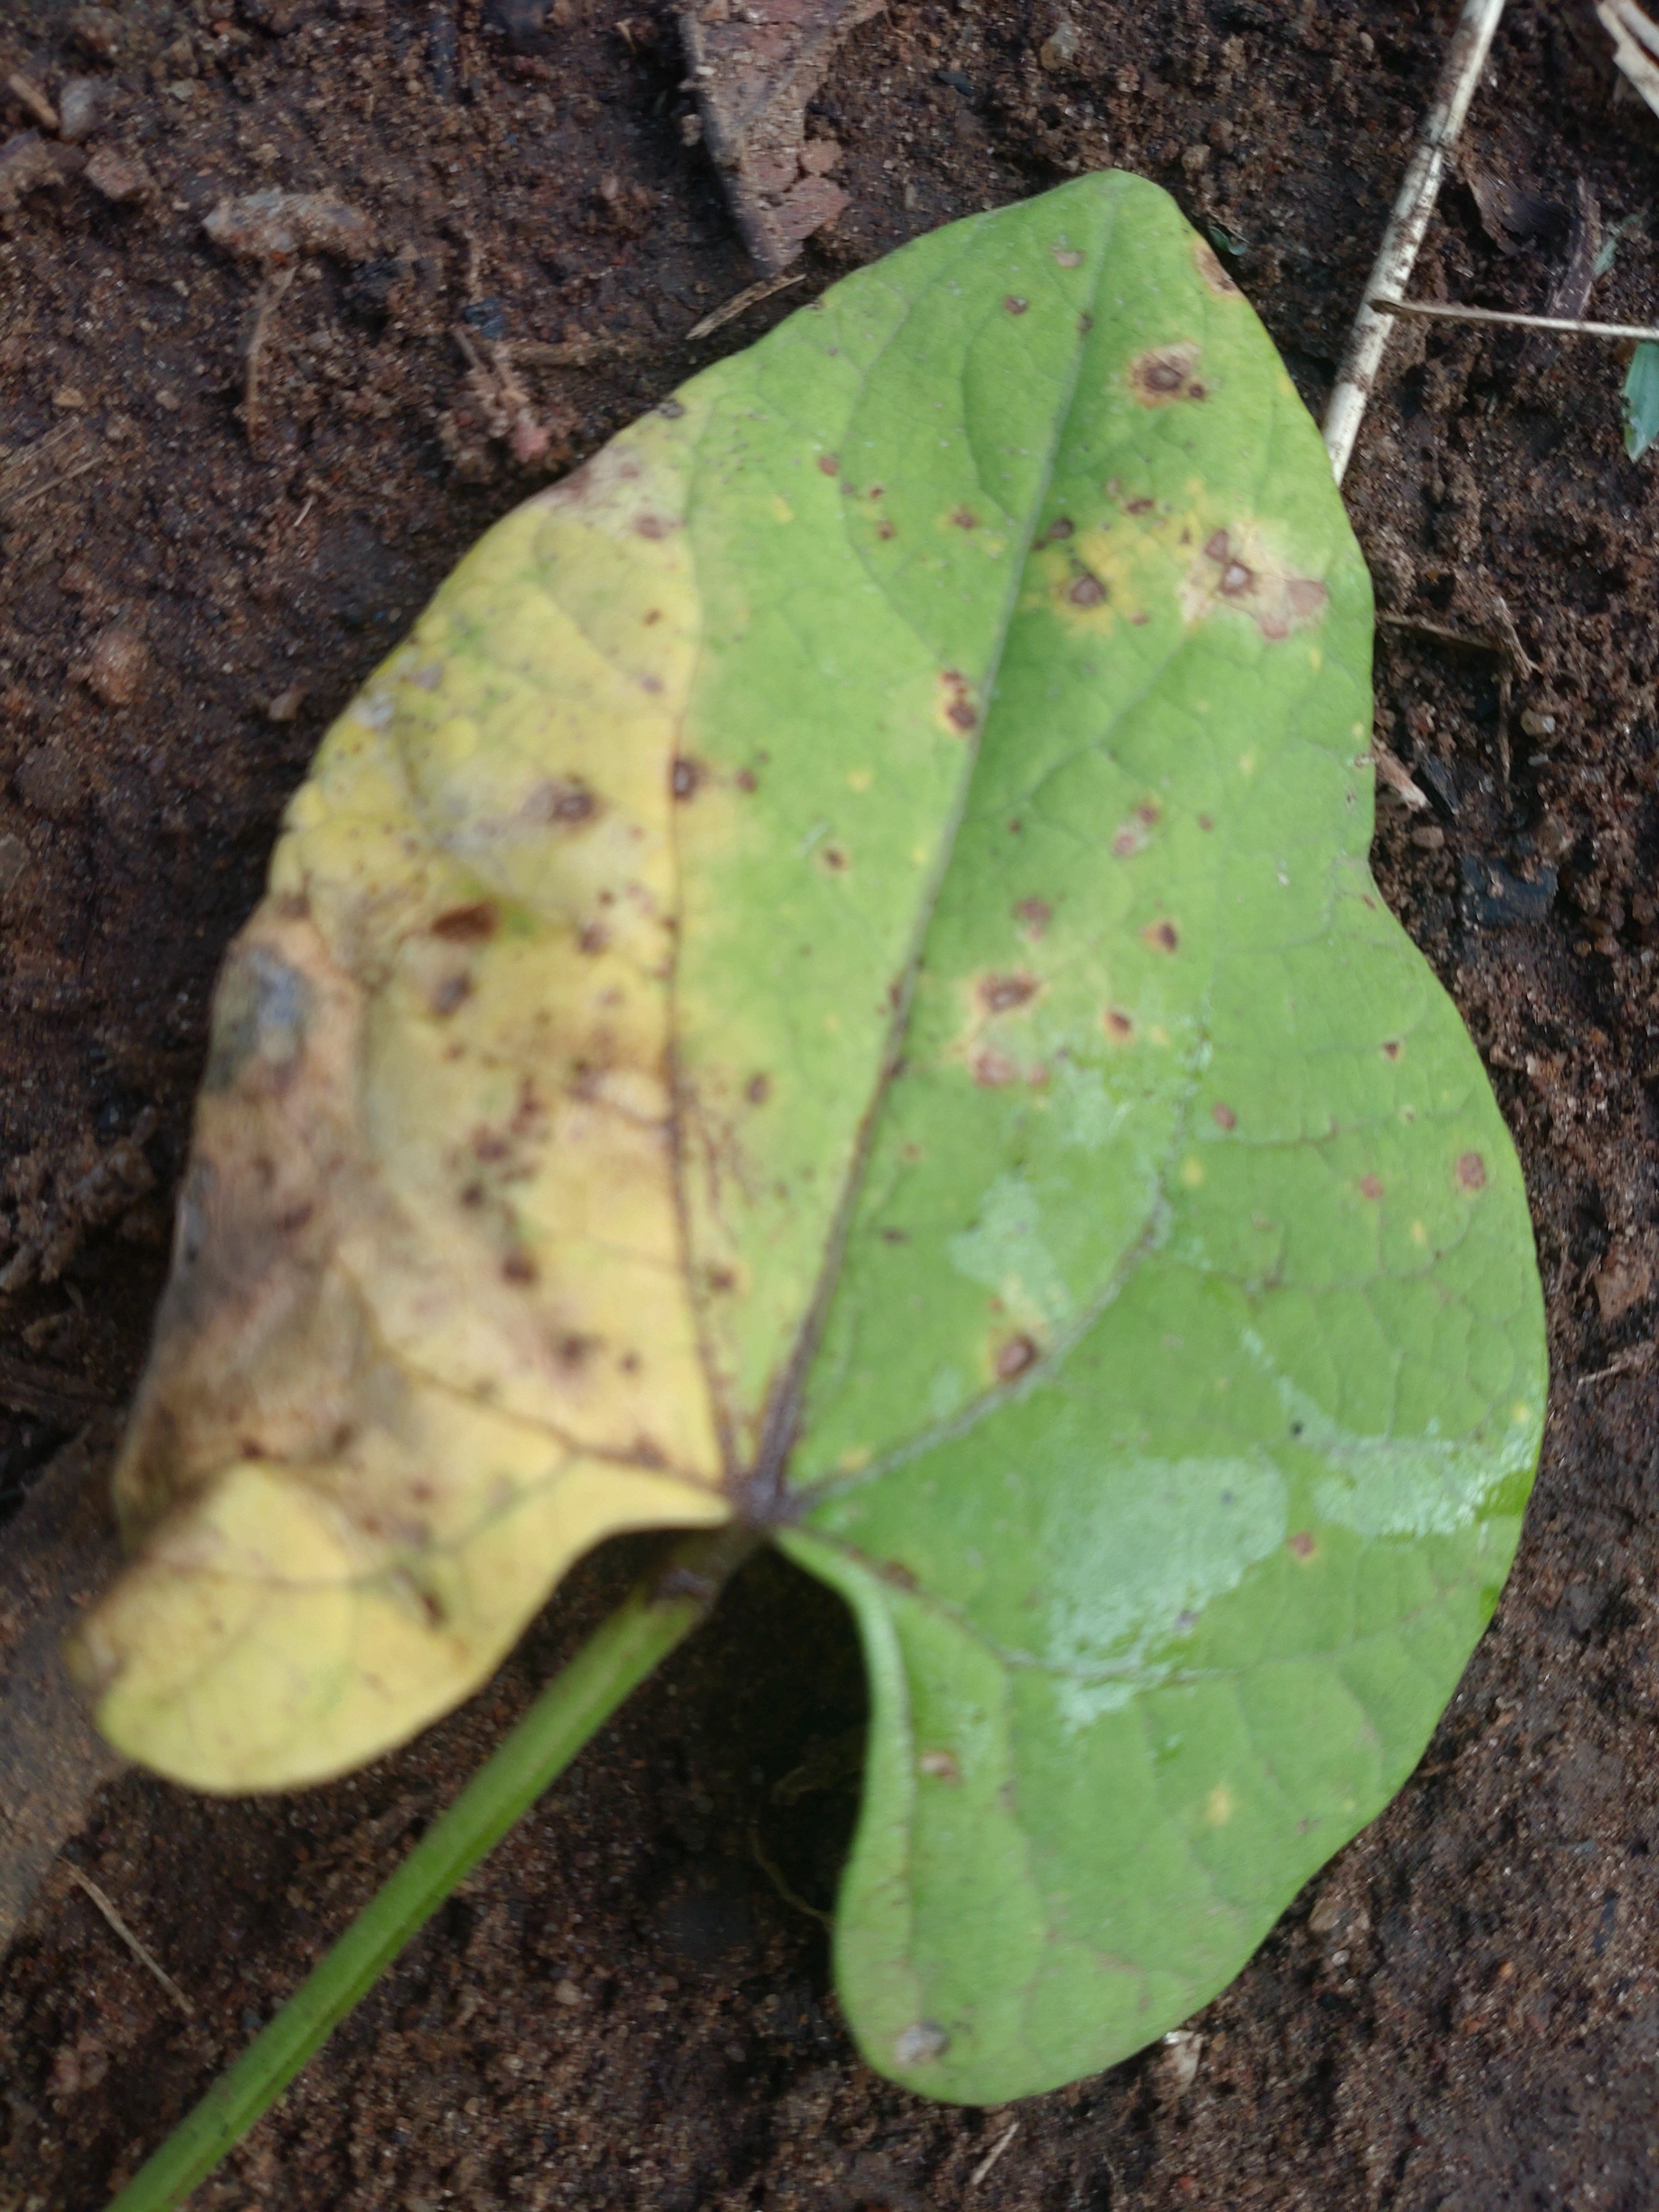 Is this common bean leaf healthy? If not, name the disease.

rust
